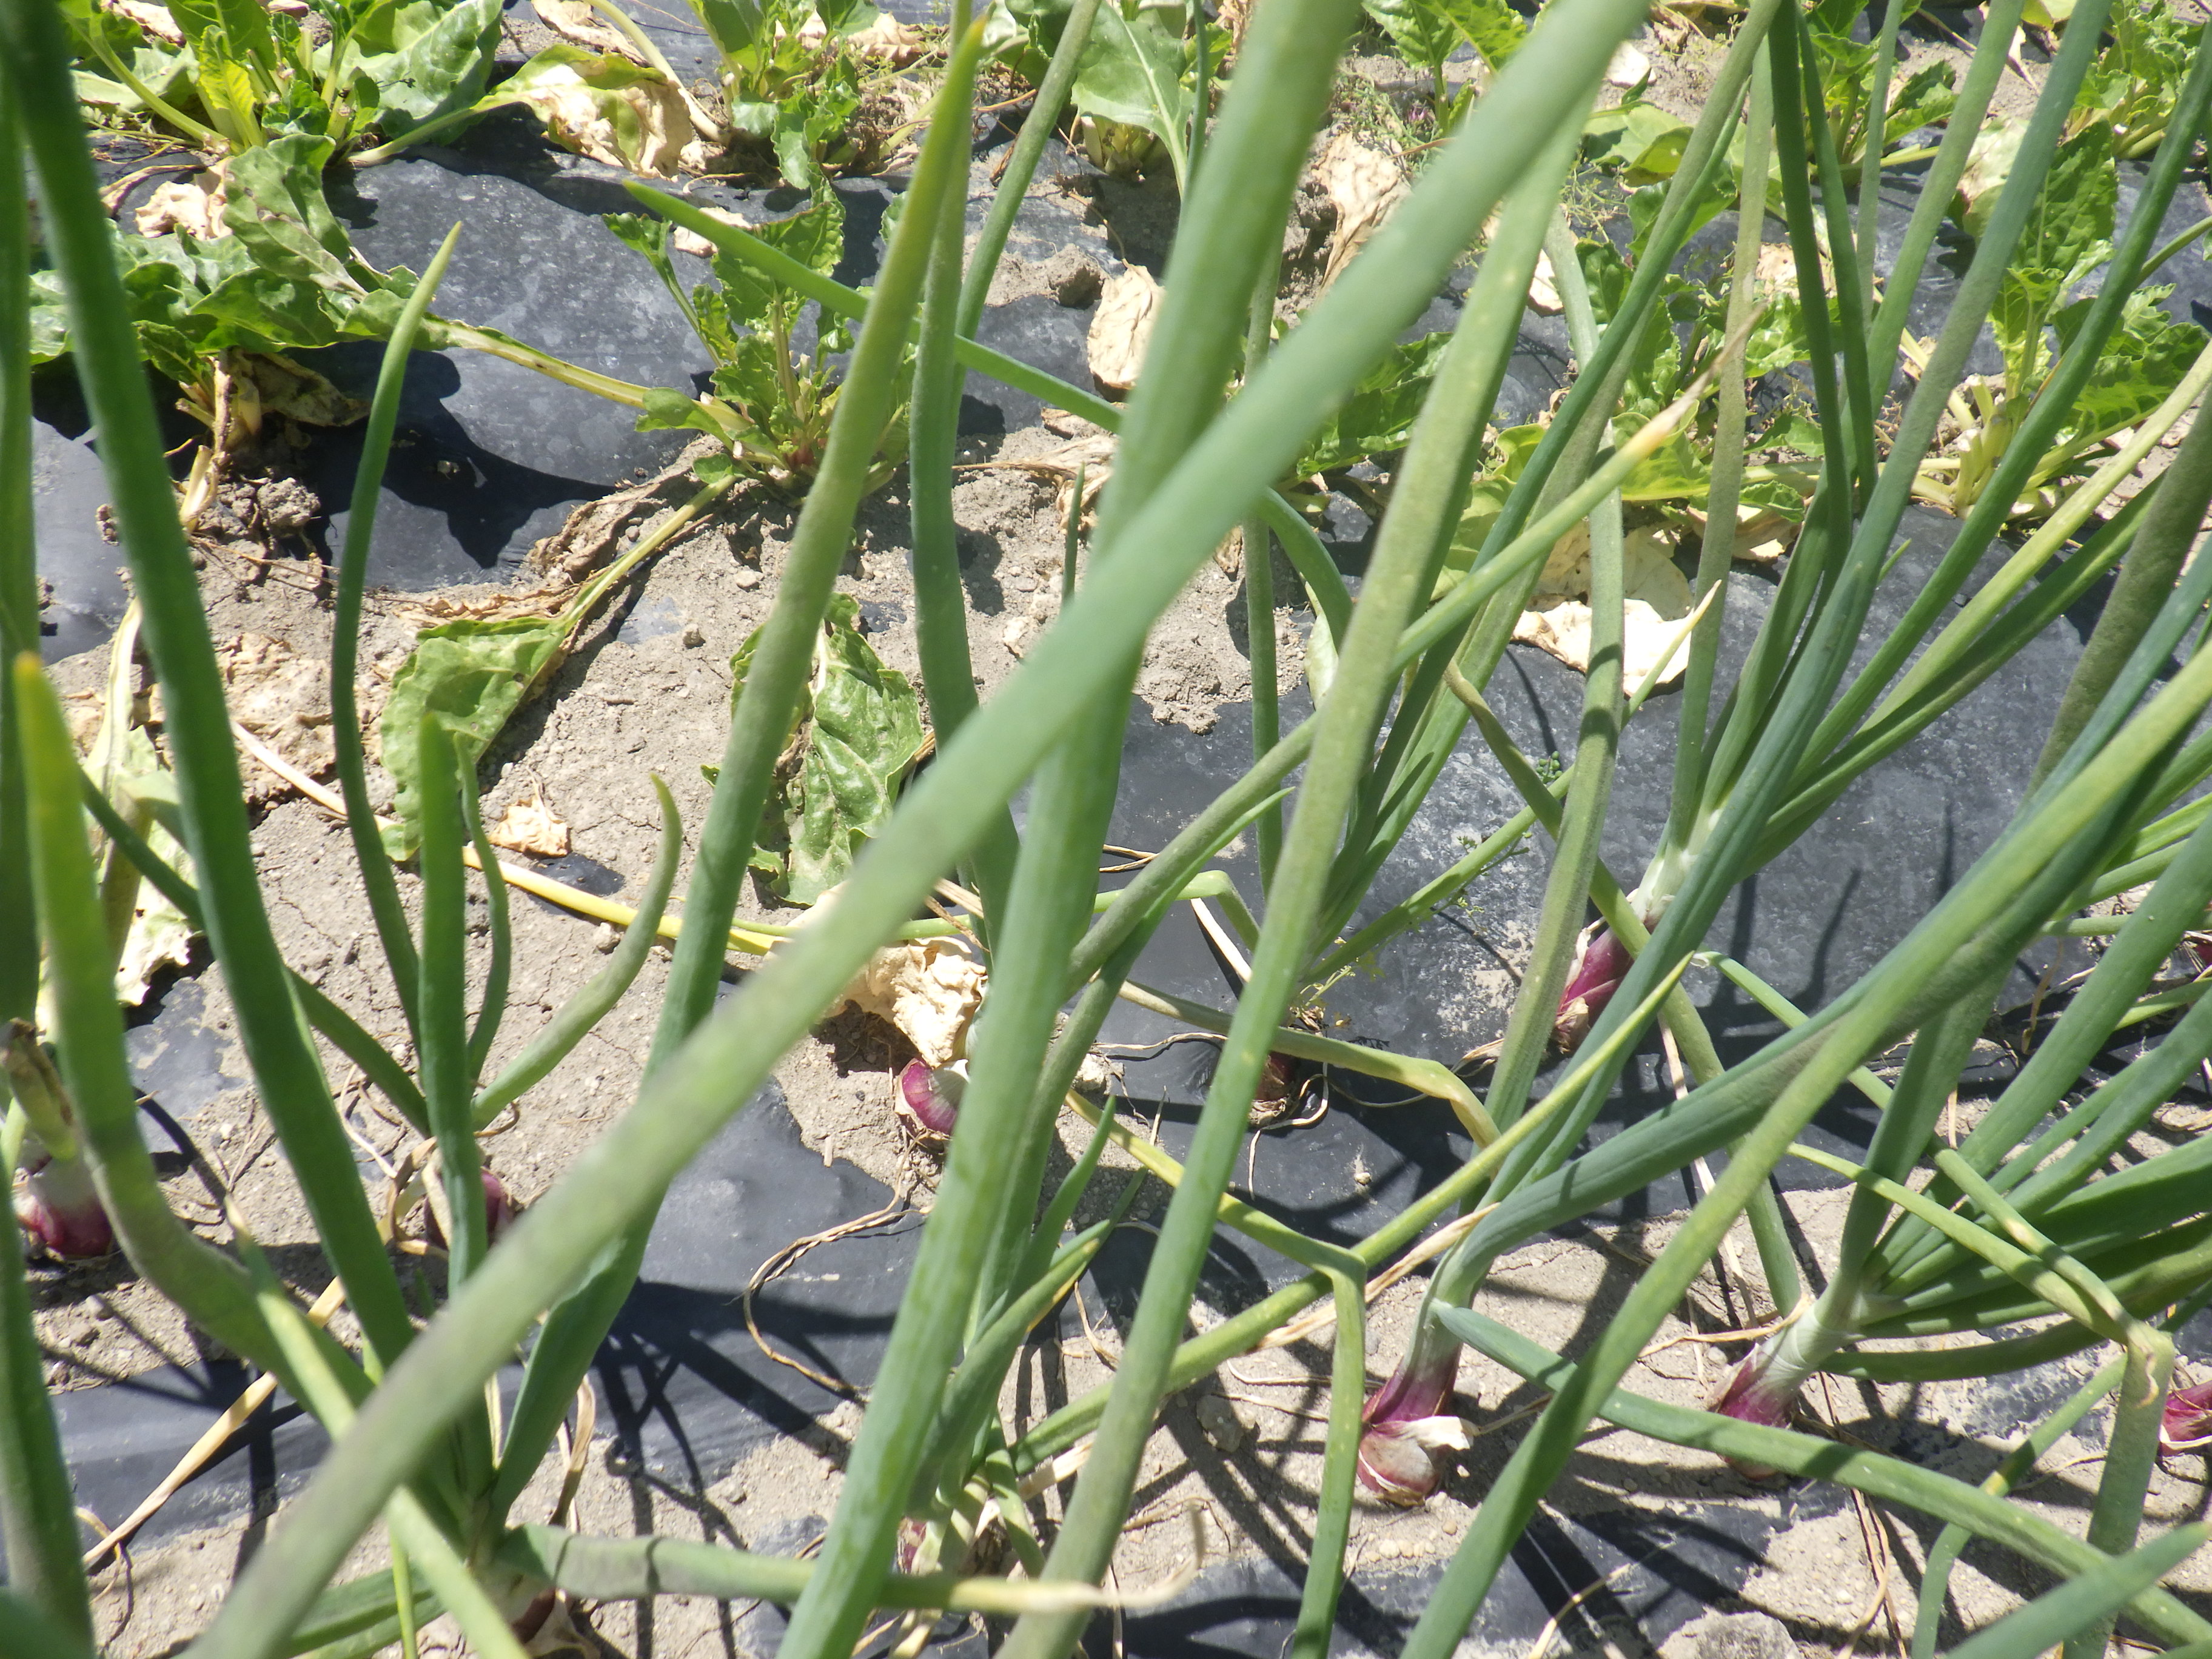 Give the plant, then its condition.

onion, downy mildew
